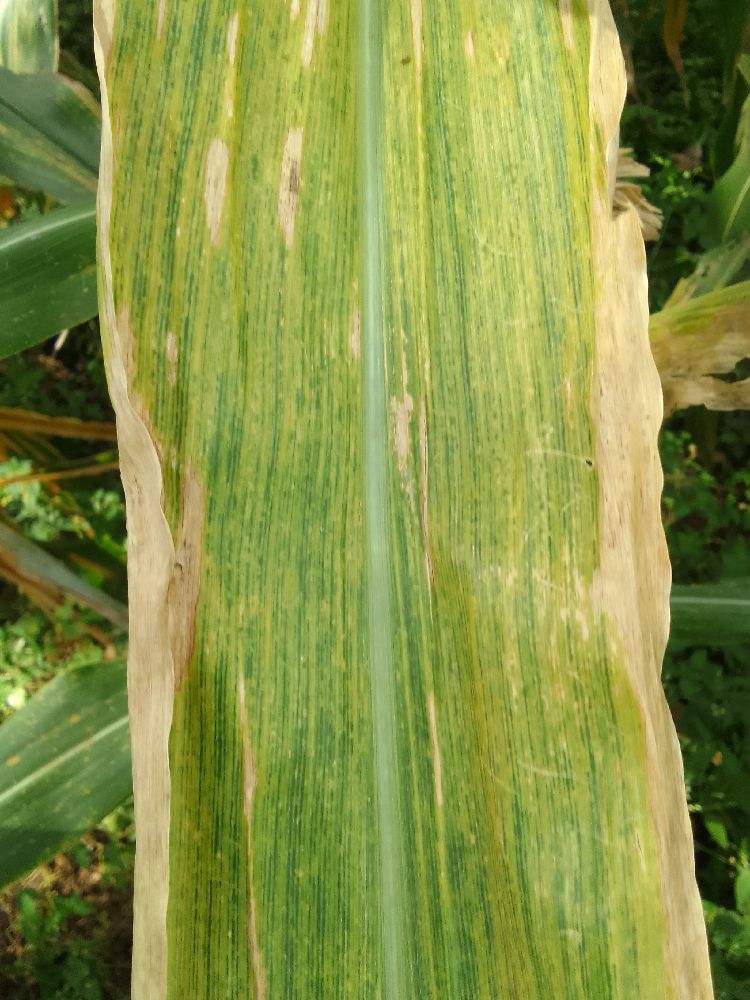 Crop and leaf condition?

maize, maize lethal necrosis
